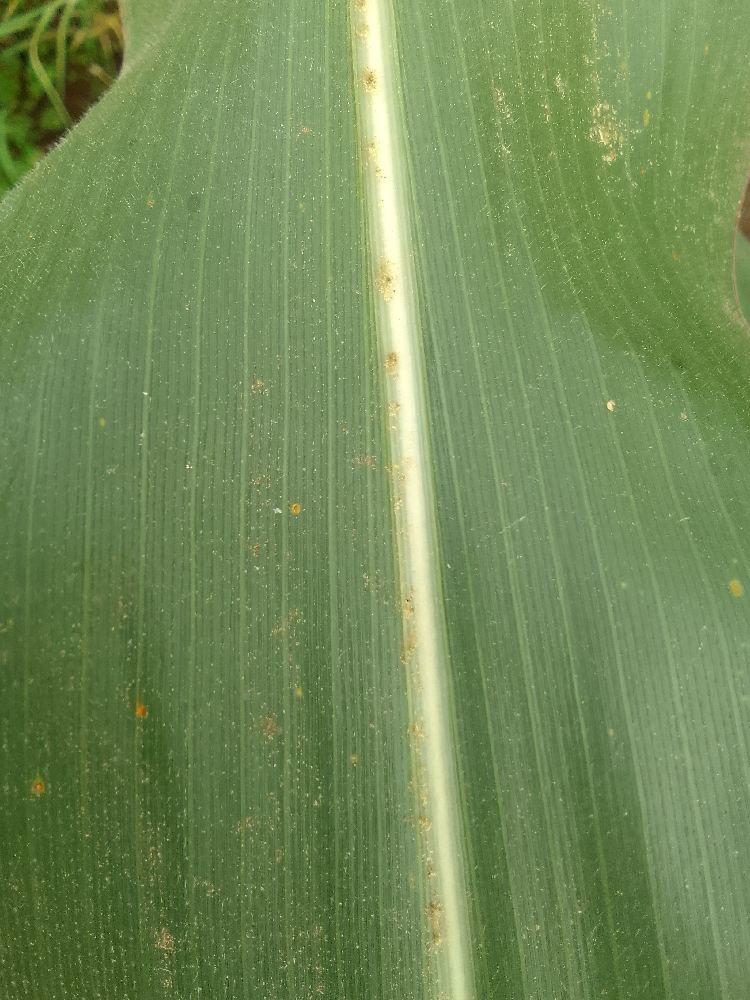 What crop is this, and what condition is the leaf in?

maize, healthy
